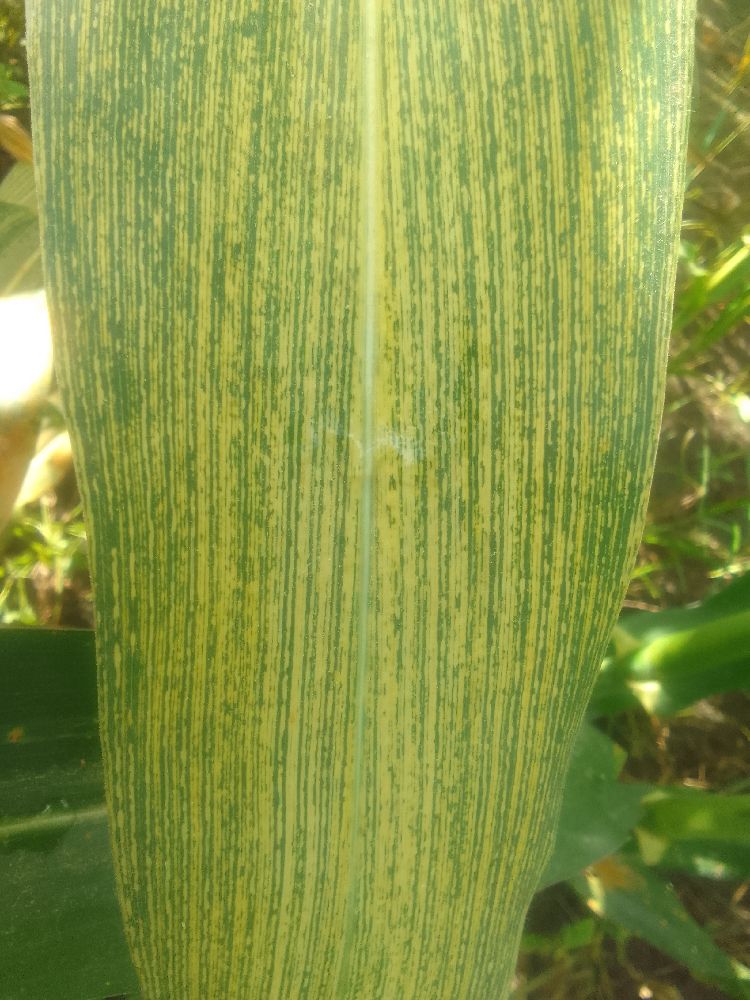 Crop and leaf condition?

maize, maize streak virus
